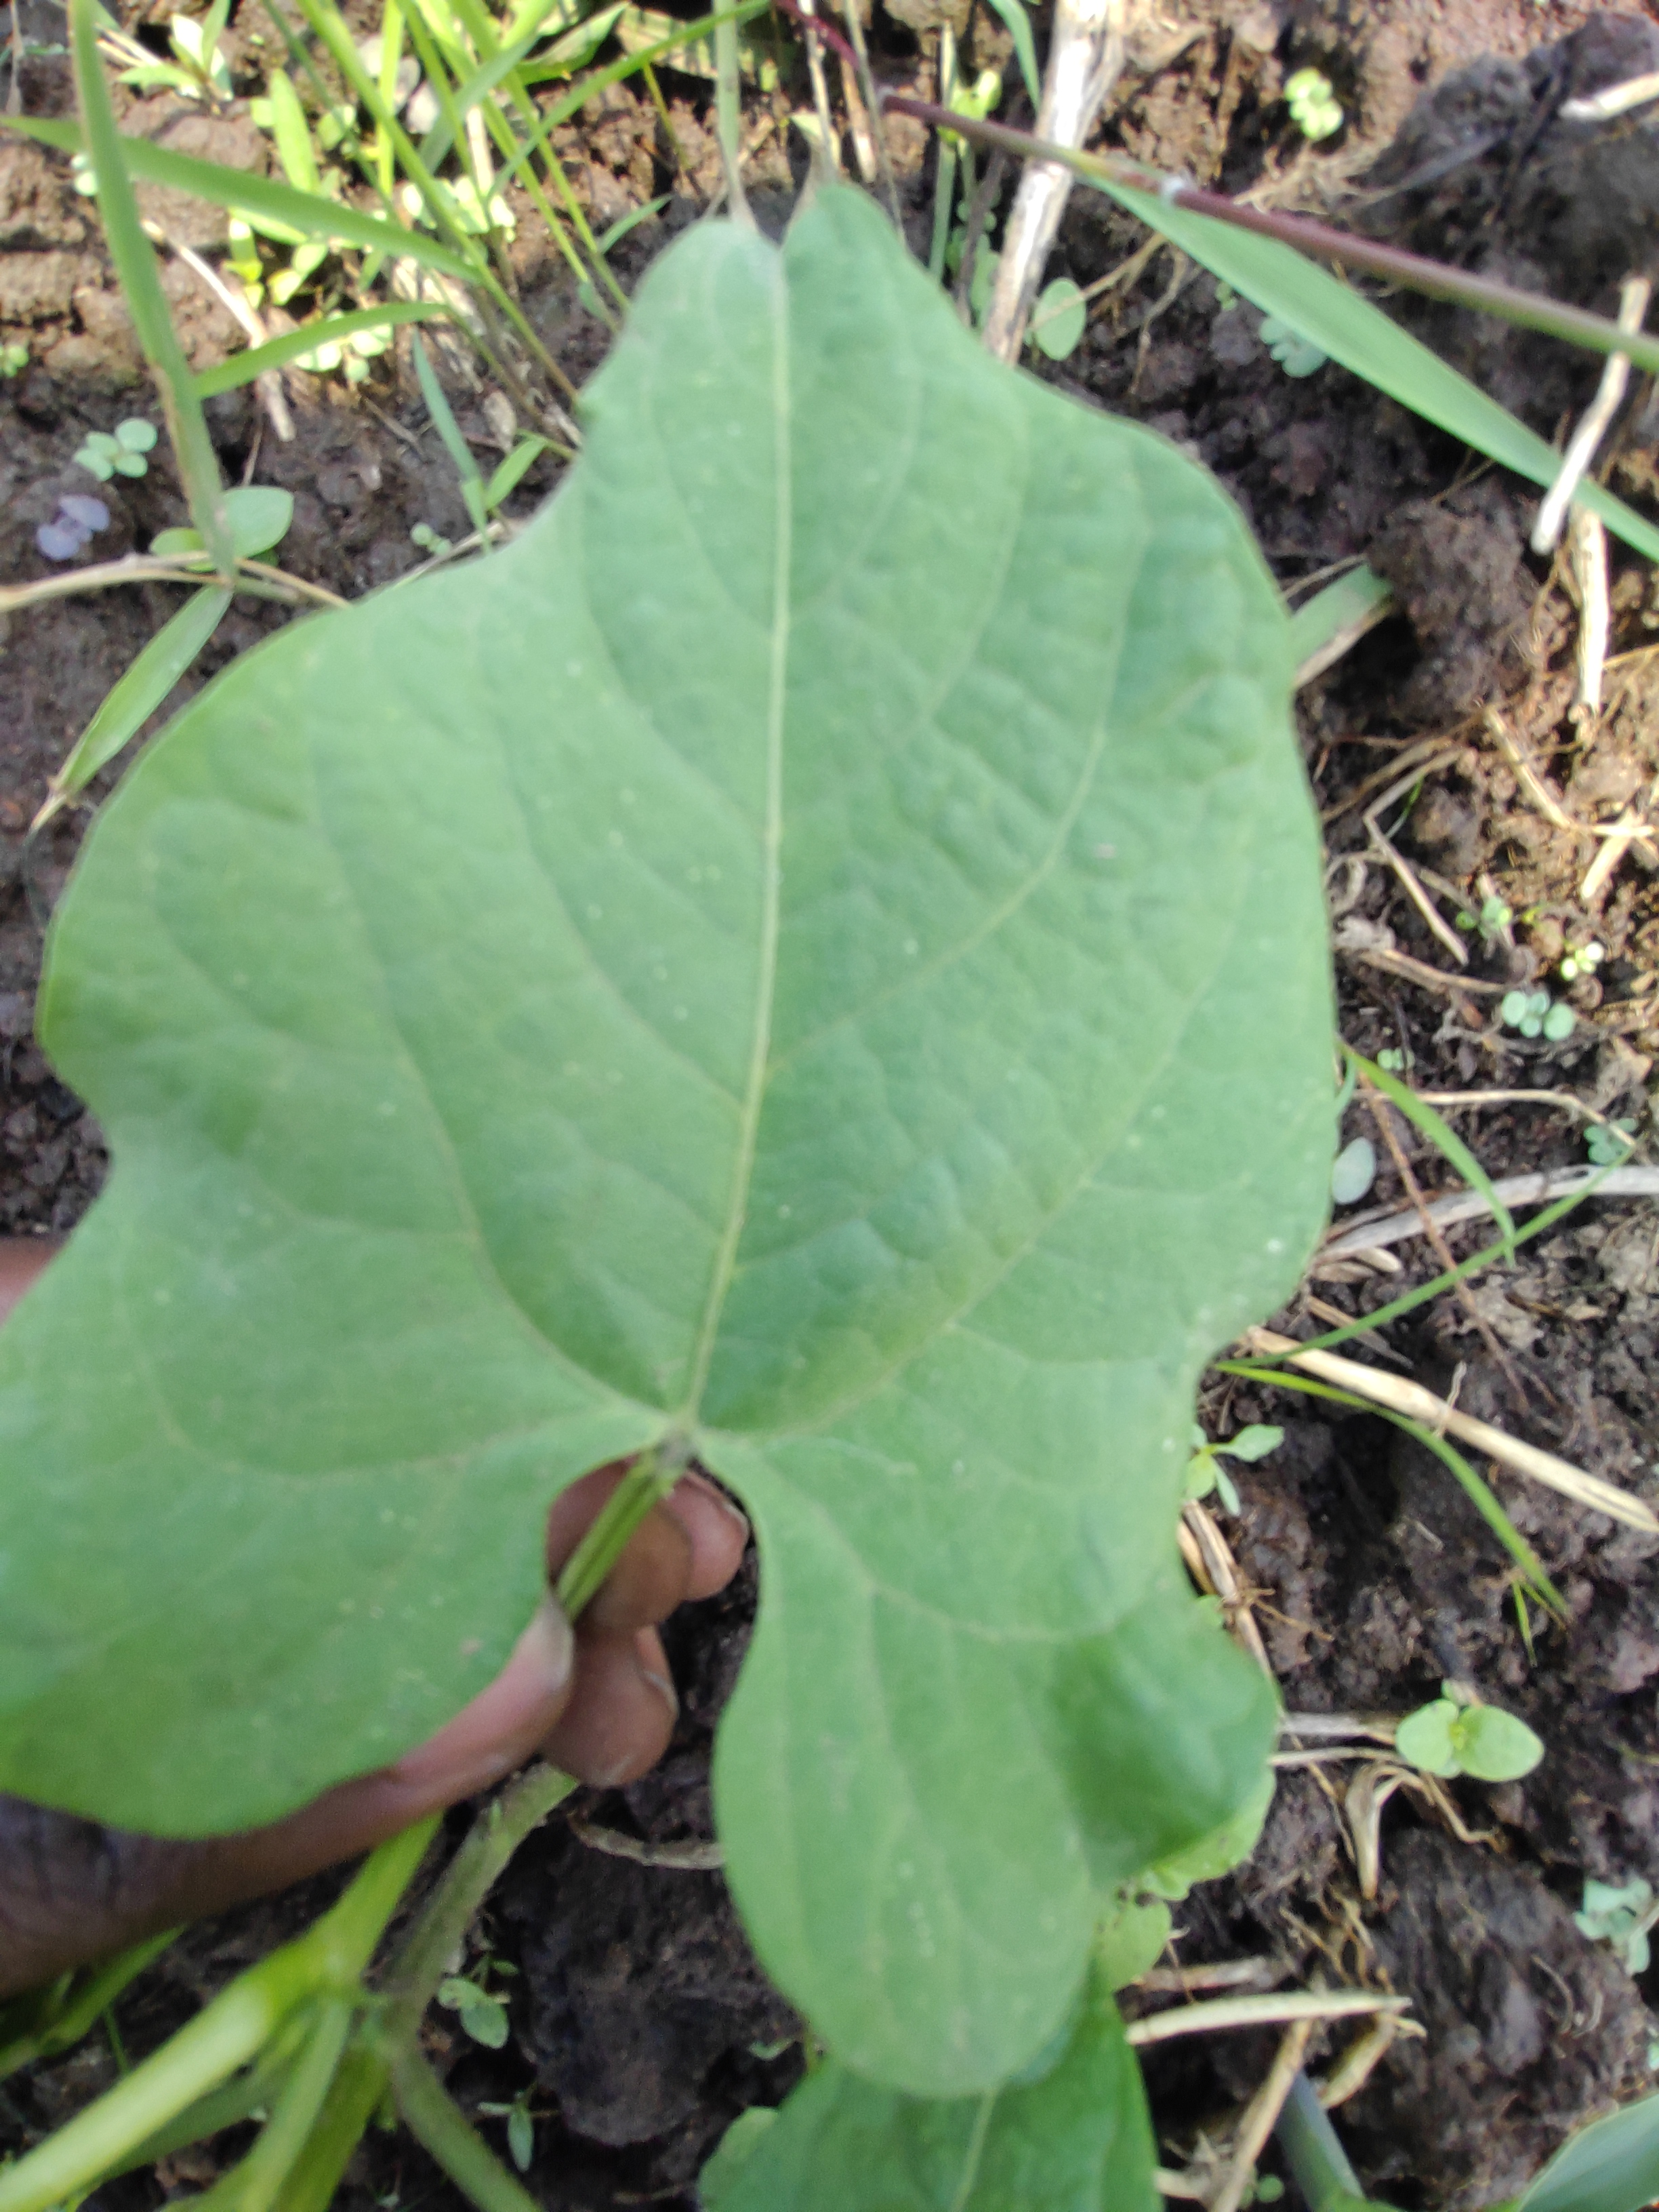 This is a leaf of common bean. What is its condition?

healthy
